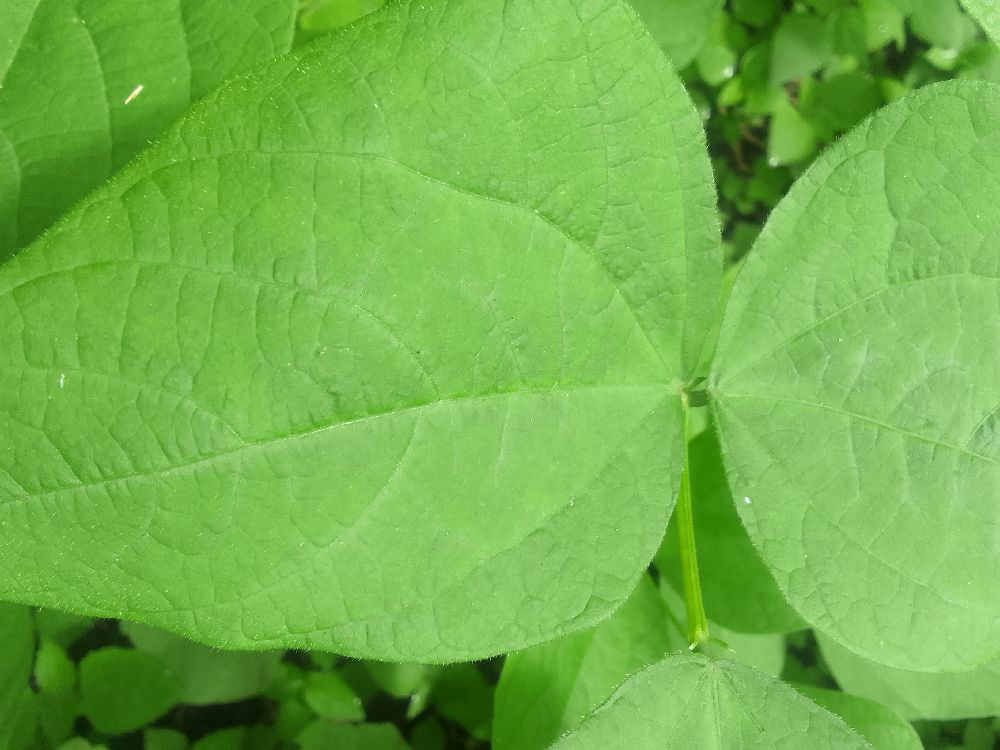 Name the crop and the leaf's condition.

common bean, healthy
